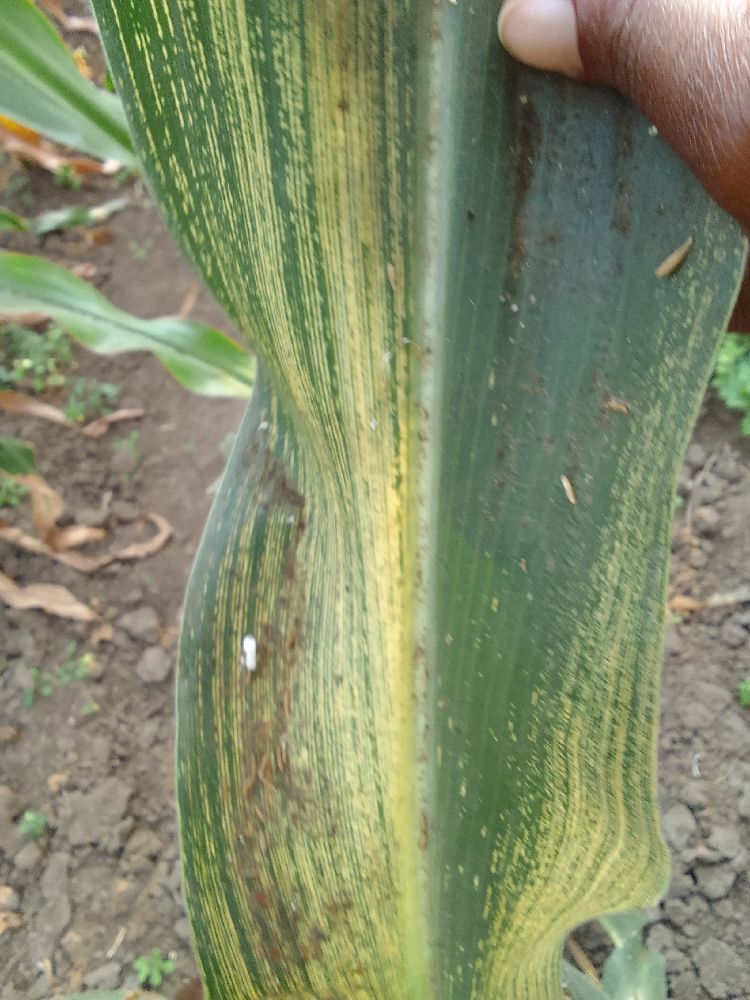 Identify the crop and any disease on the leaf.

maize, maize streak virus
